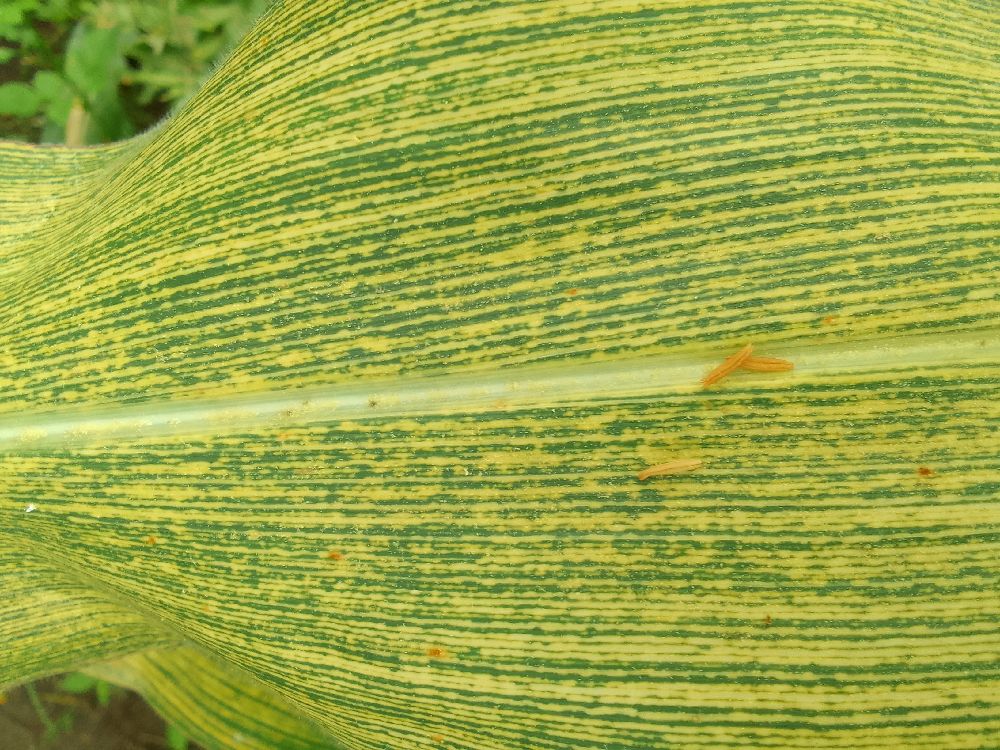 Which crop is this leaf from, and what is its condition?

maize, maize streak virus
